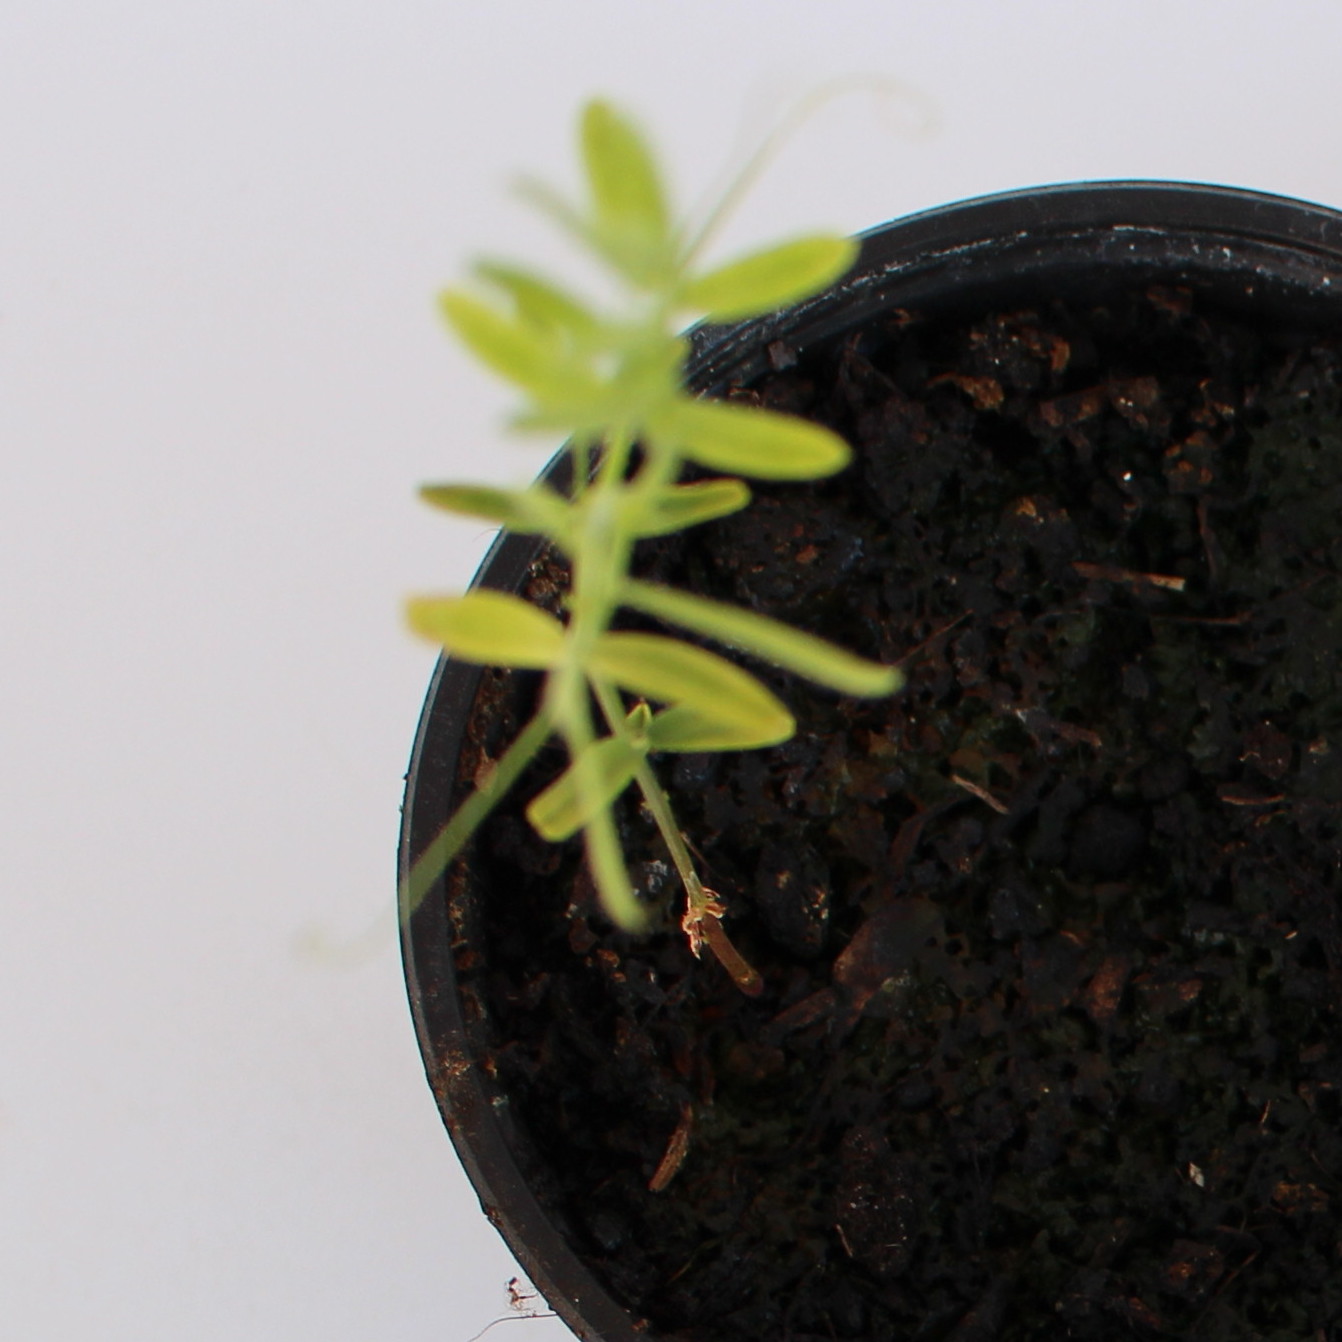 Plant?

Vicia sativa
